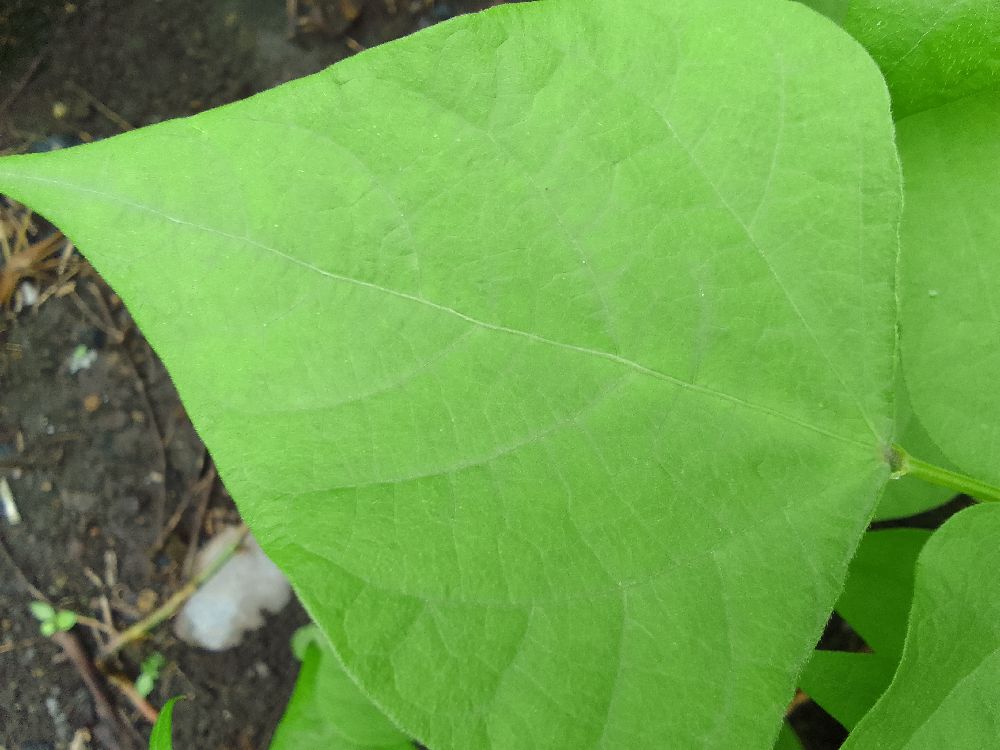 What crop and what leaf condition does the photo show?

common bean, healthy
